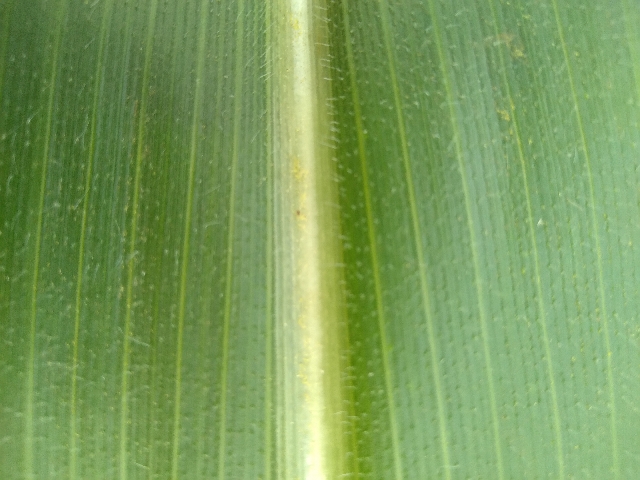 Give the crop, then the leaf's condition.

maize, healthy
